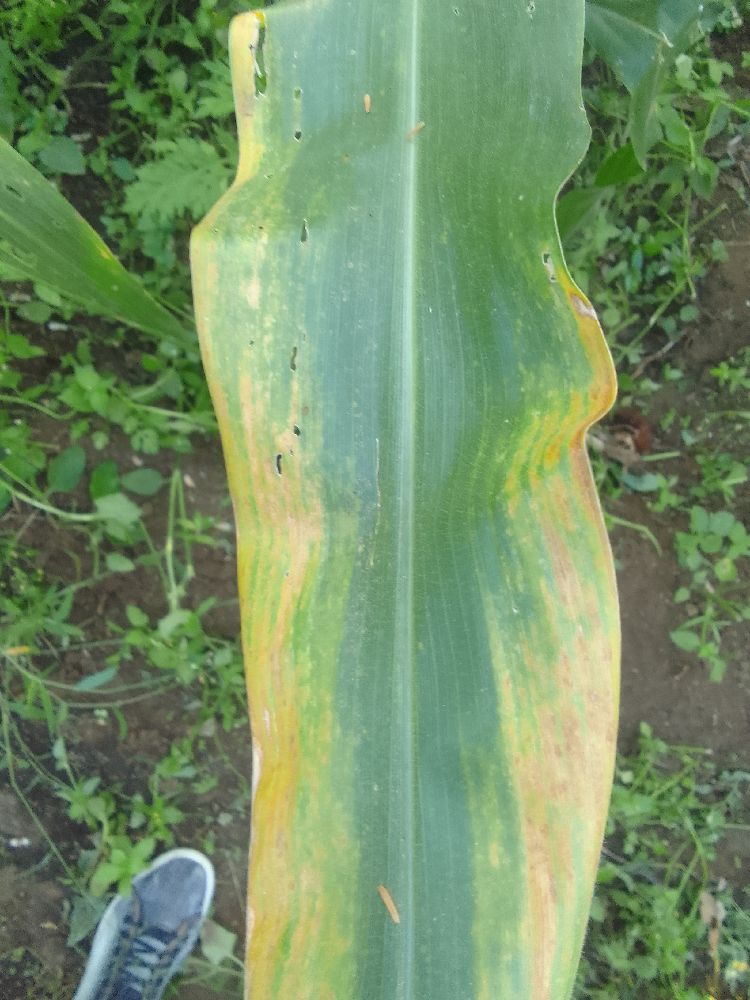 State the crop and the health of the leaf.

maize, maize lethal necrosis
